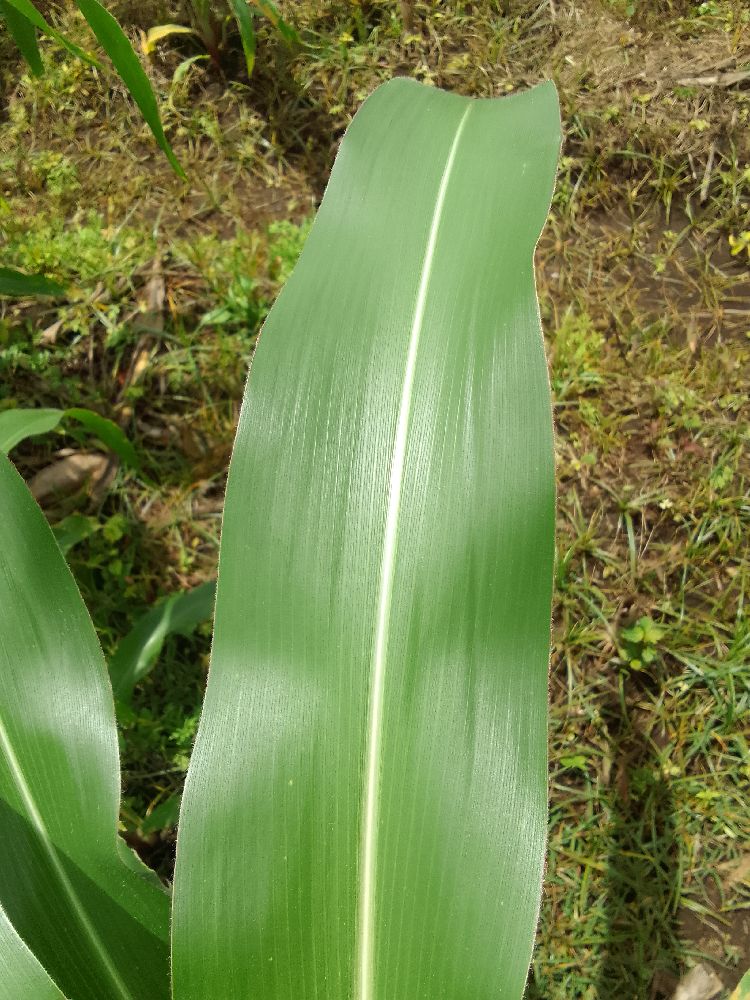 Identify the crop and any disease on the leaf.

maize, healthy
